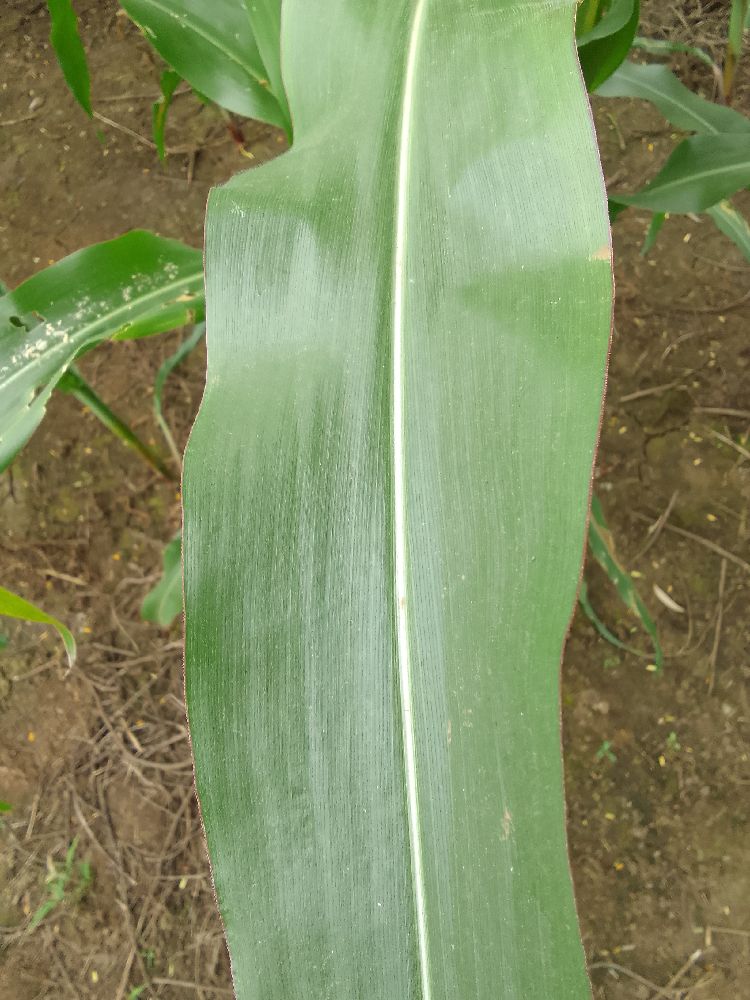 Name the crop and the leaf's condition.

maize, healthy
